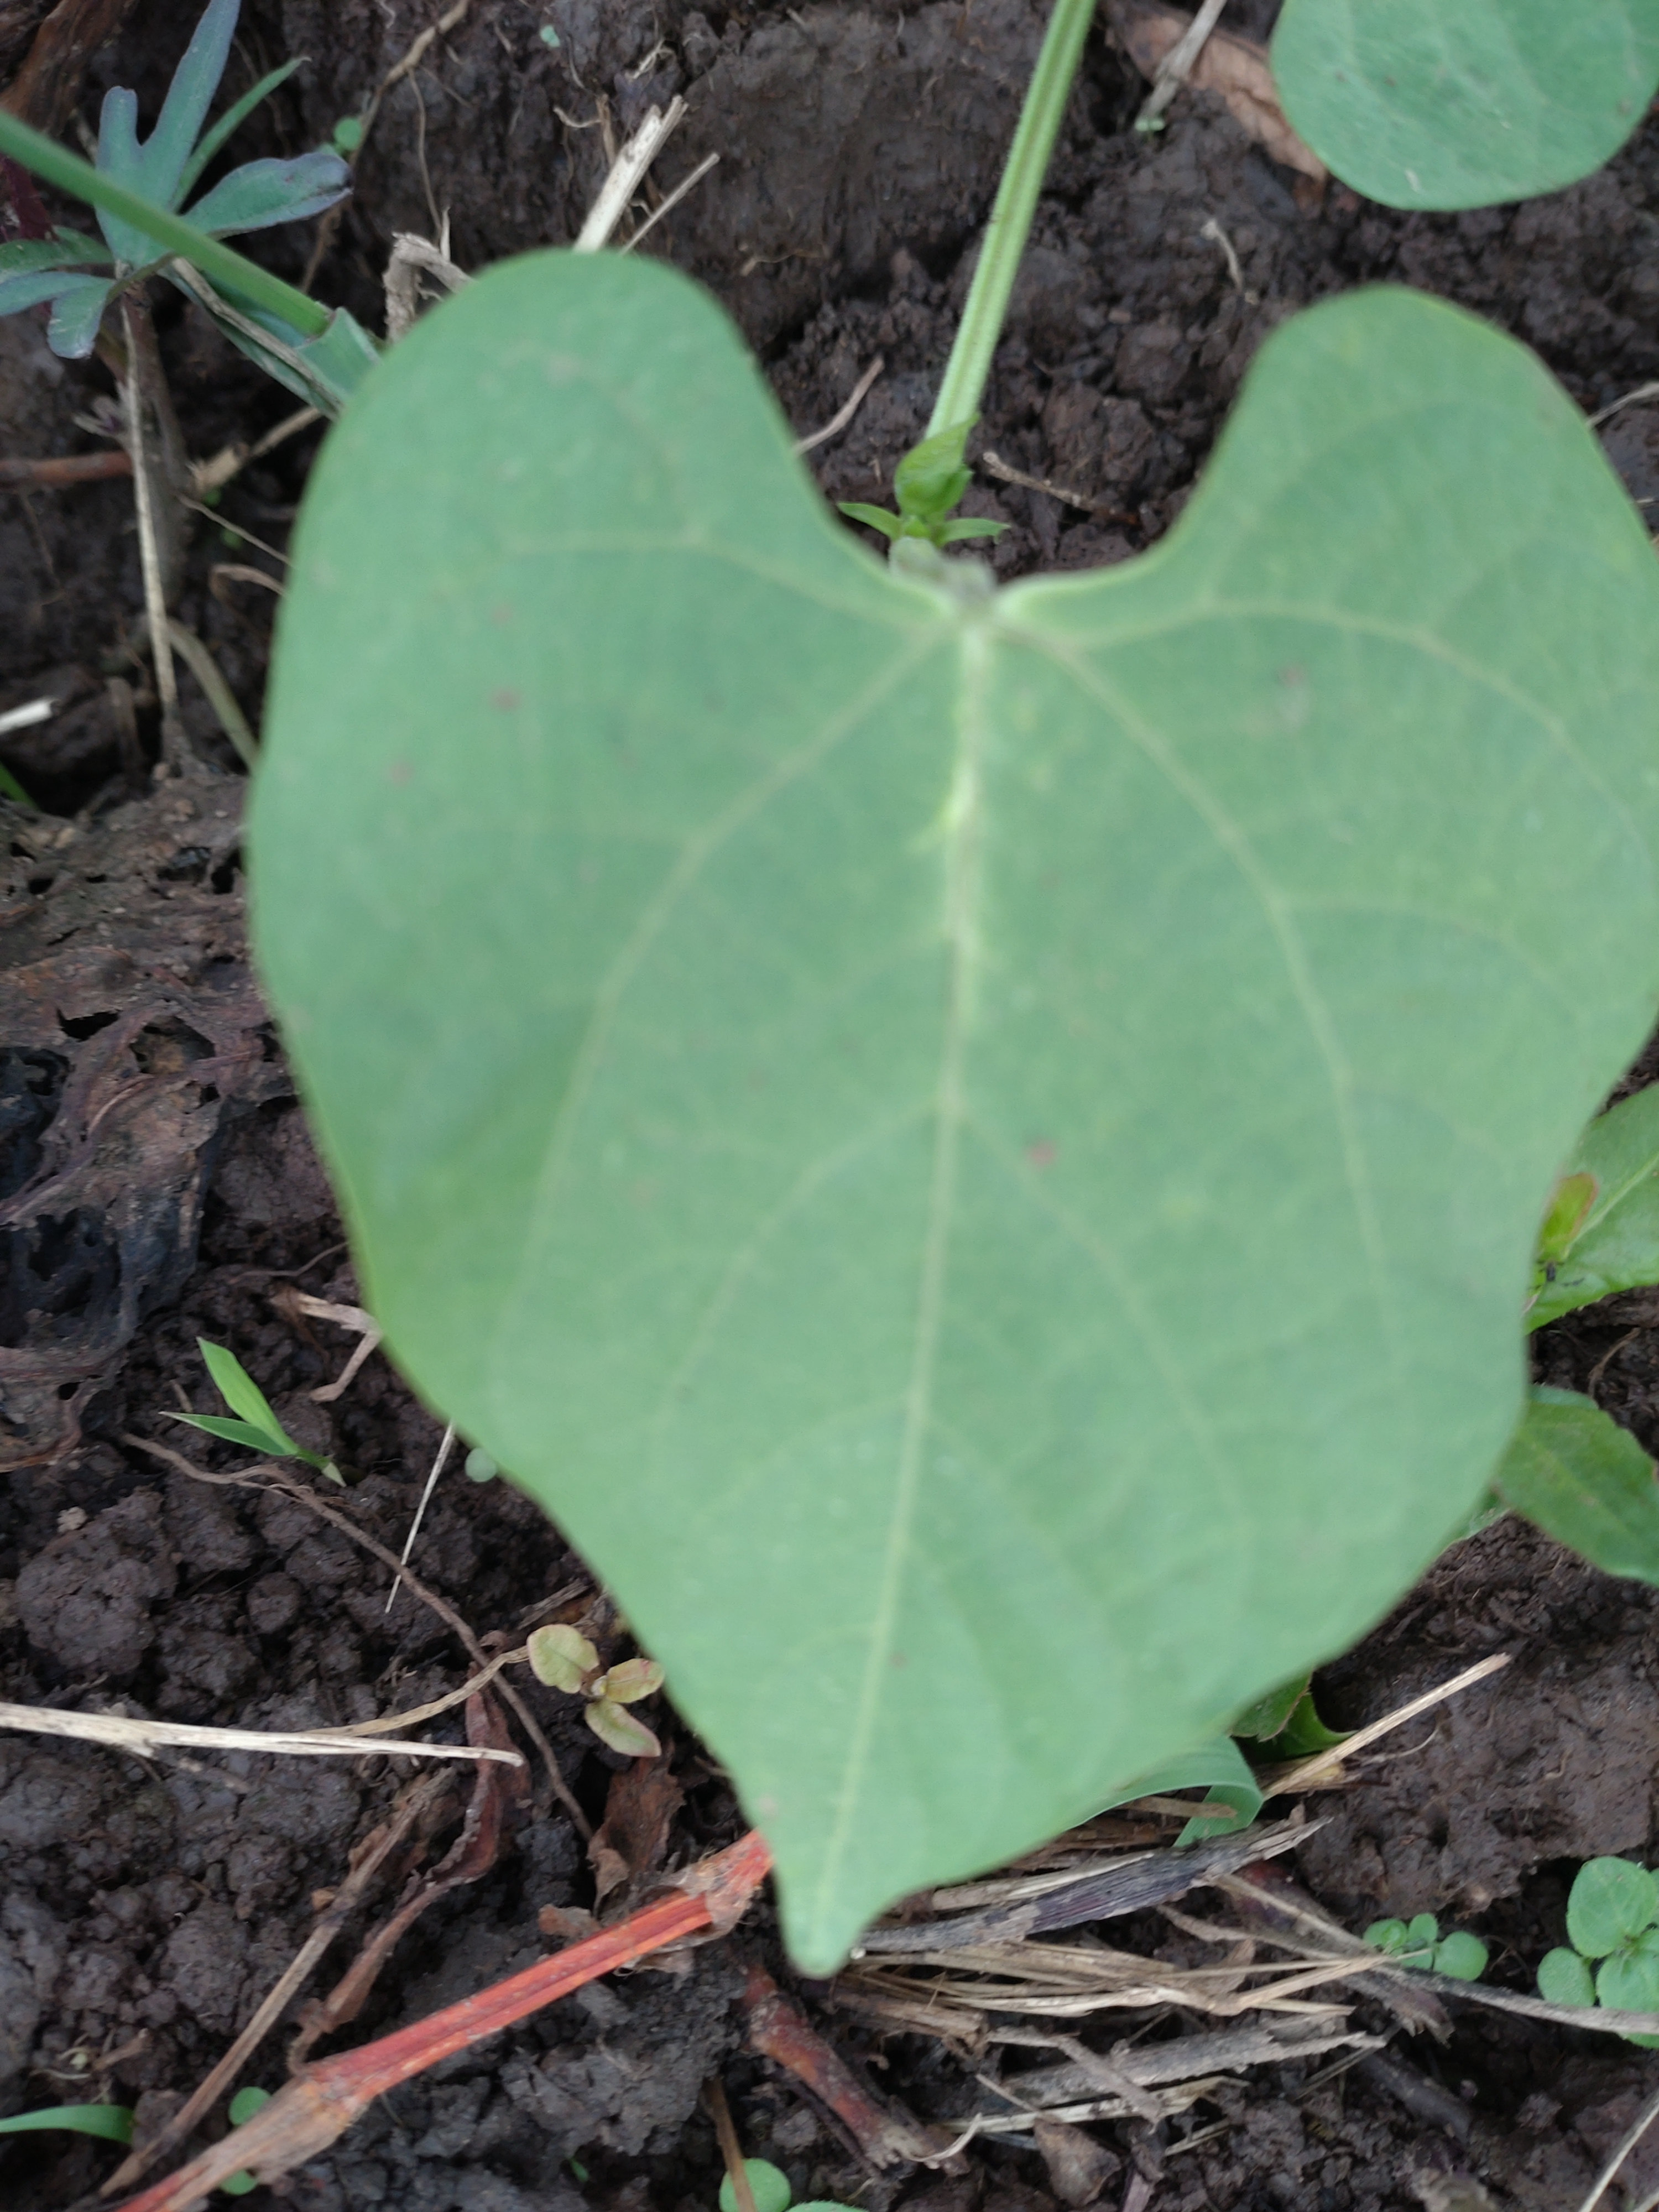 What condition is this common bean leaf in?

healthy
